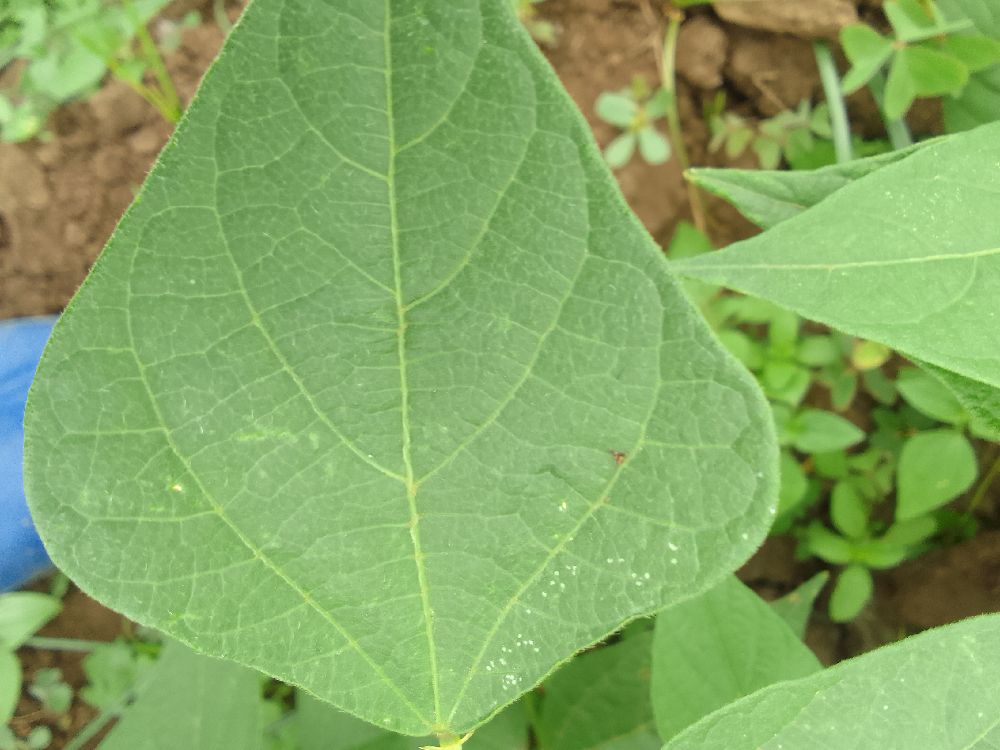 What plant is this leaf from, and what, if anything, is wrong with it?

common bean, healthy
